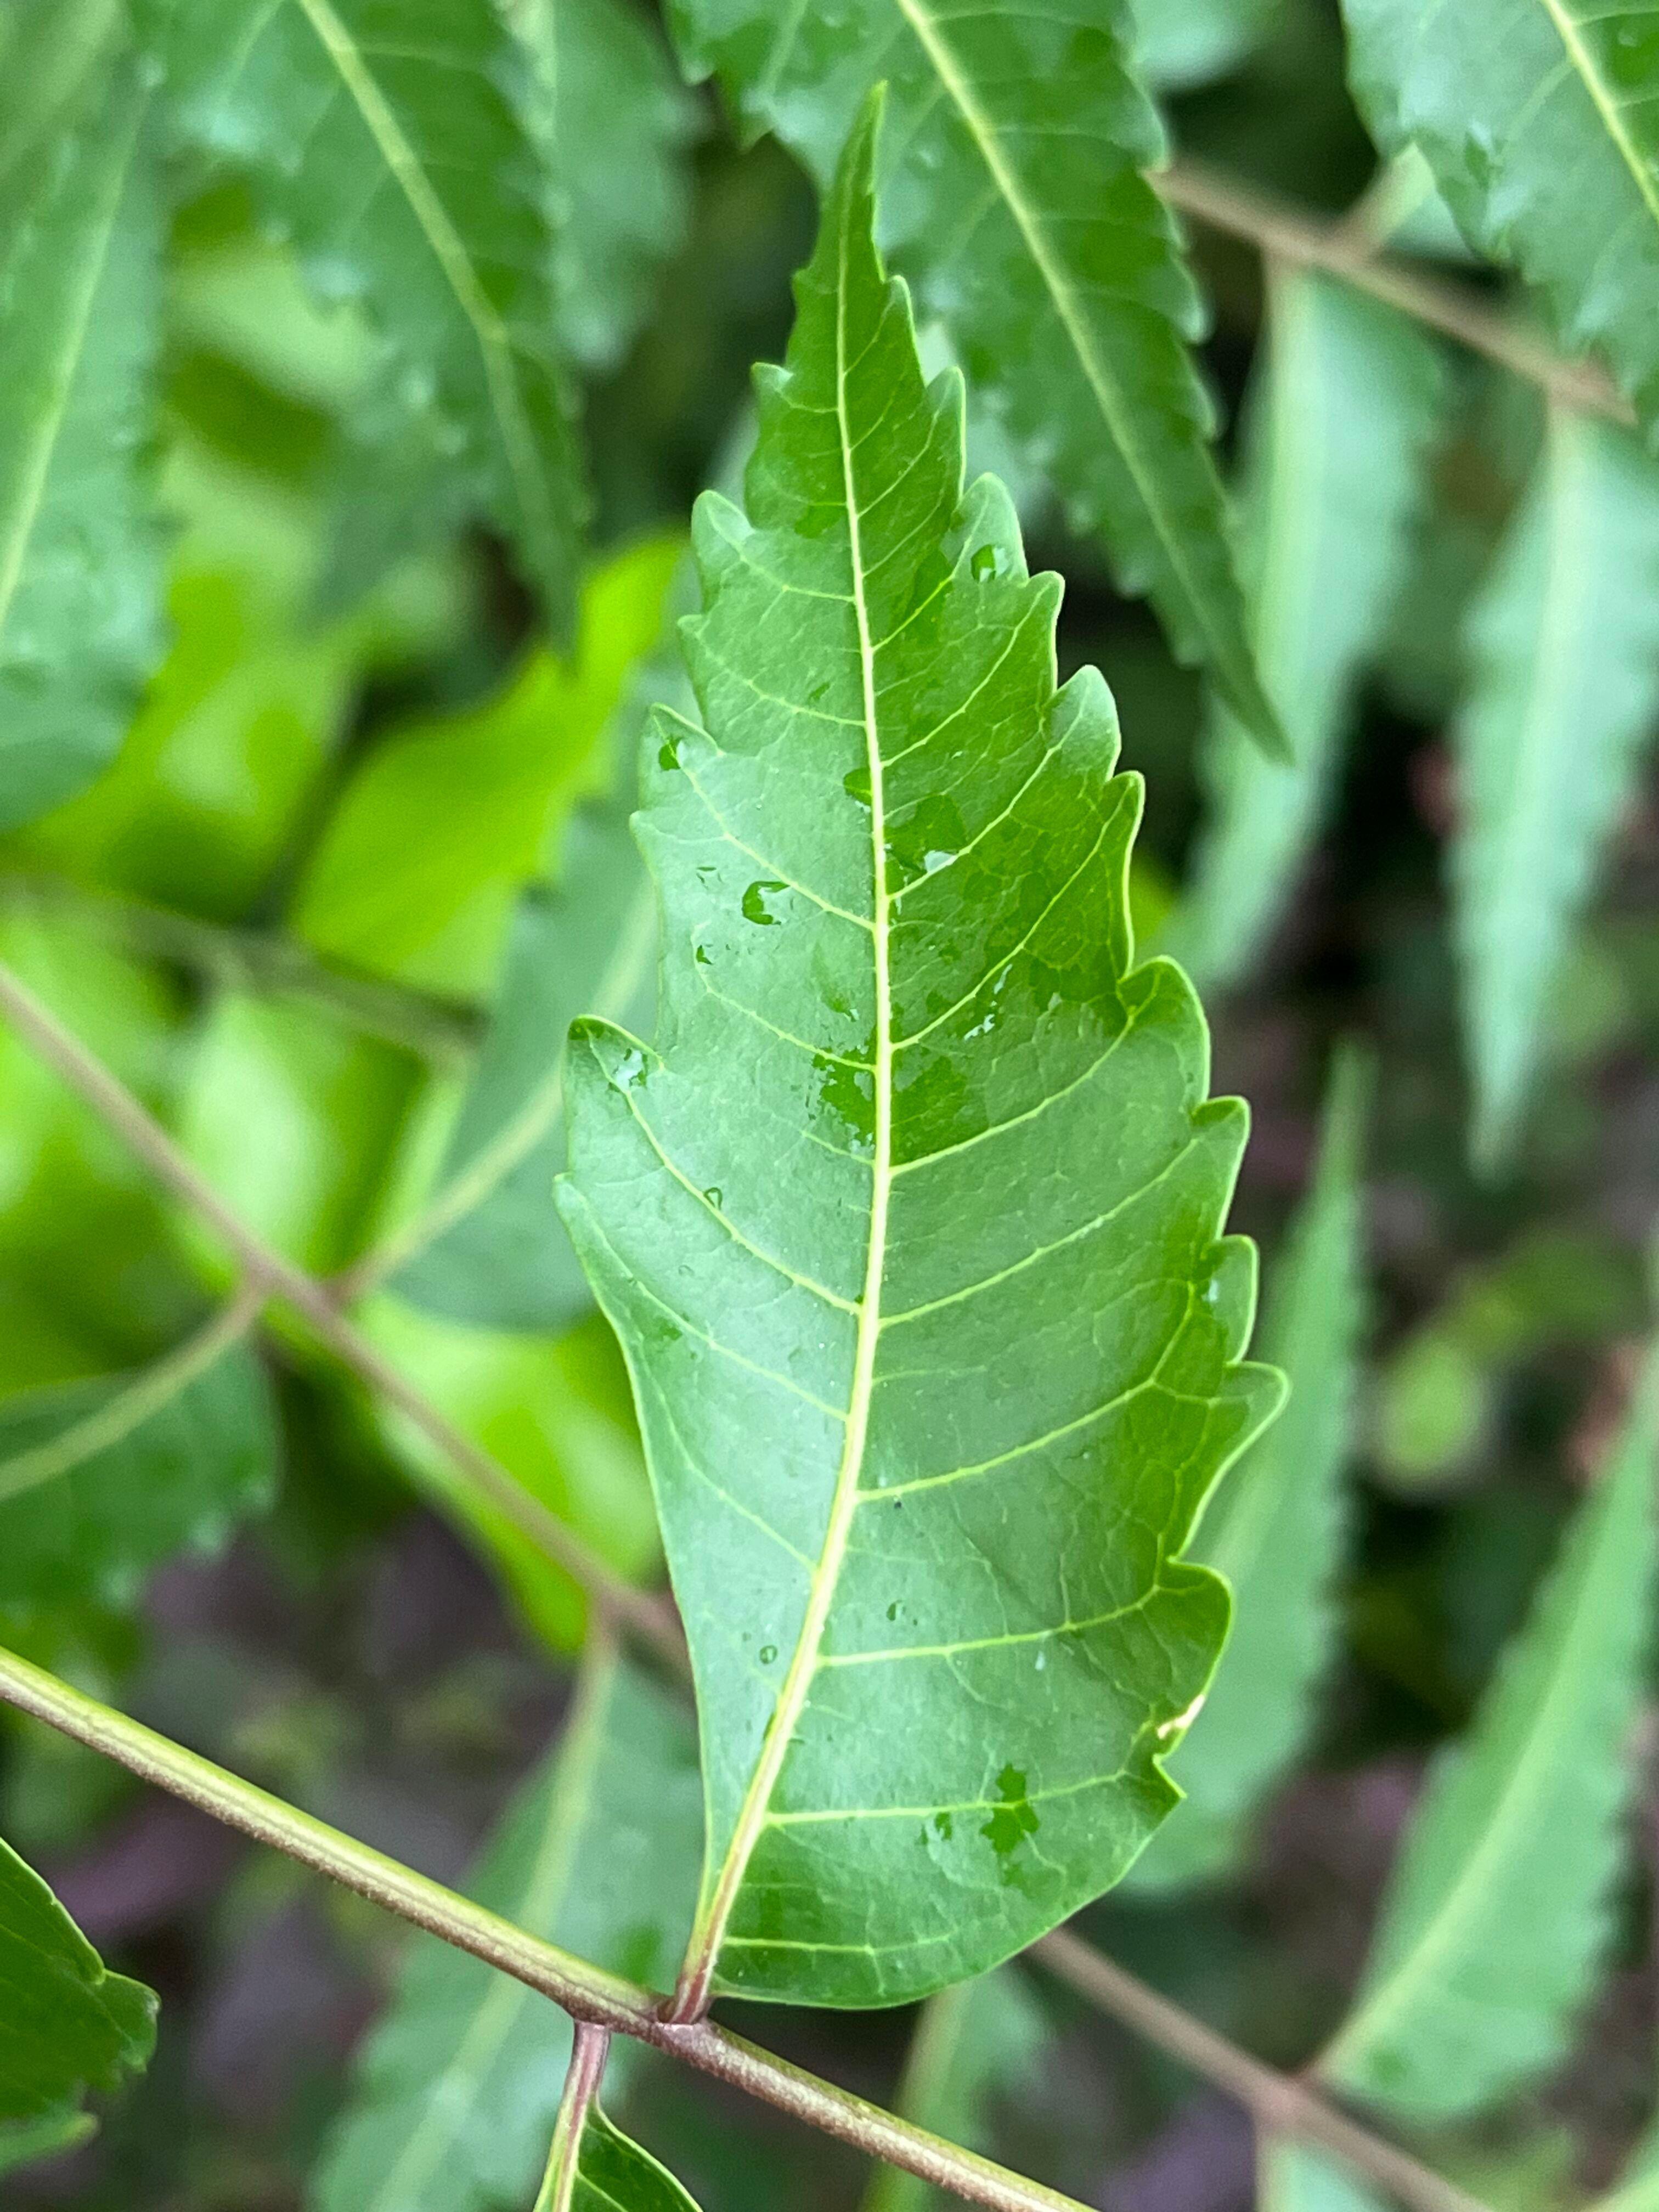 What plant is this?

neem
